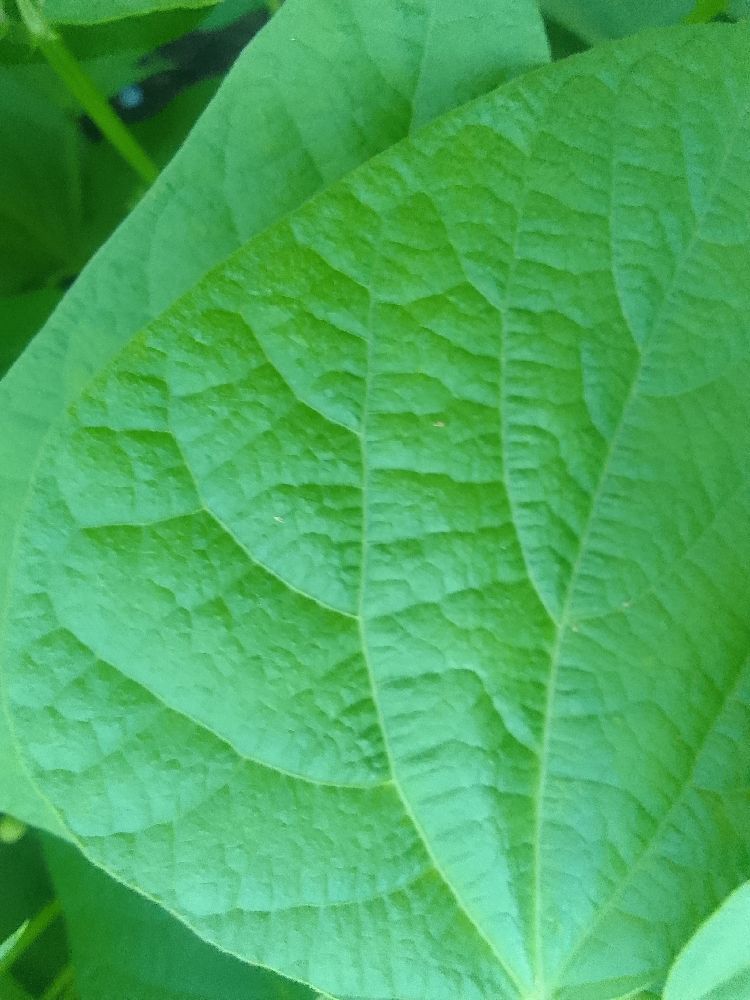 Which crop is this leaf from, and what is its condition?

common bean, healthy
